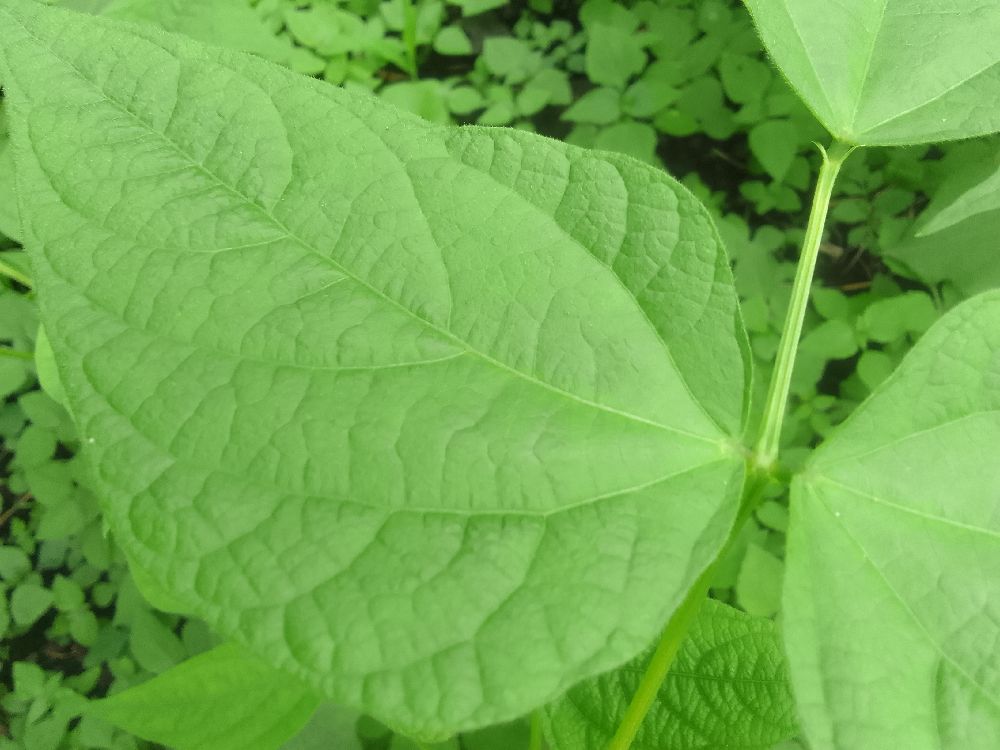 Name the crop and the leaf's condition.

common bean, healthy
